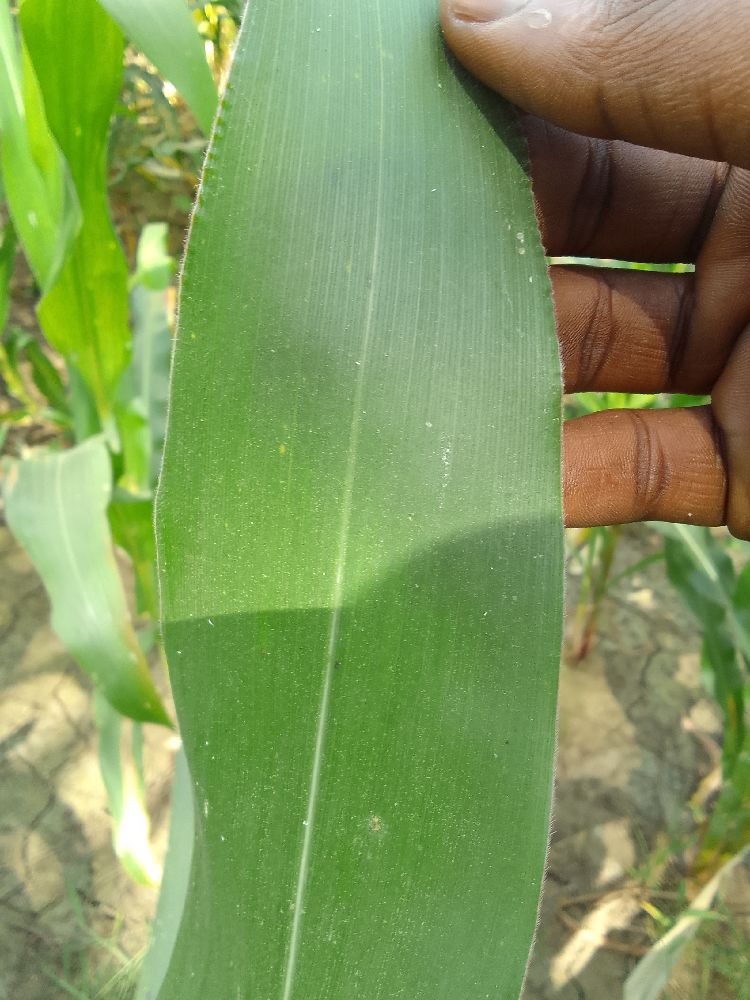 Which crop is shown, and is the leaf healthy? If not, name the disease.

maize, healthy
